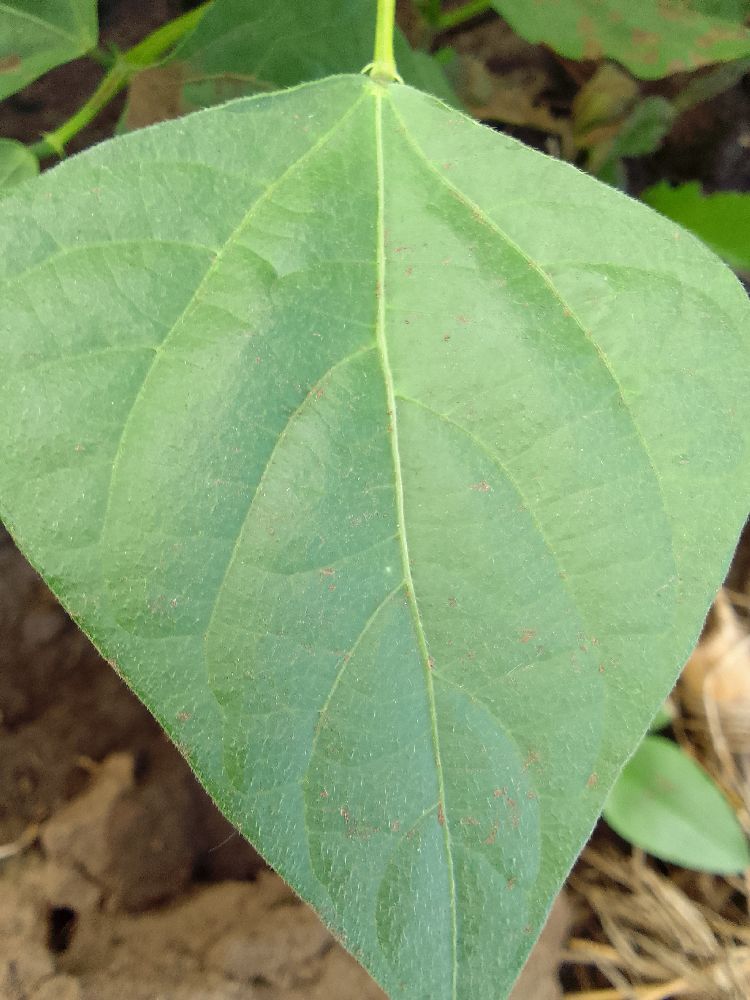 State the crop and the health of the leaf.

common bean, healthy
